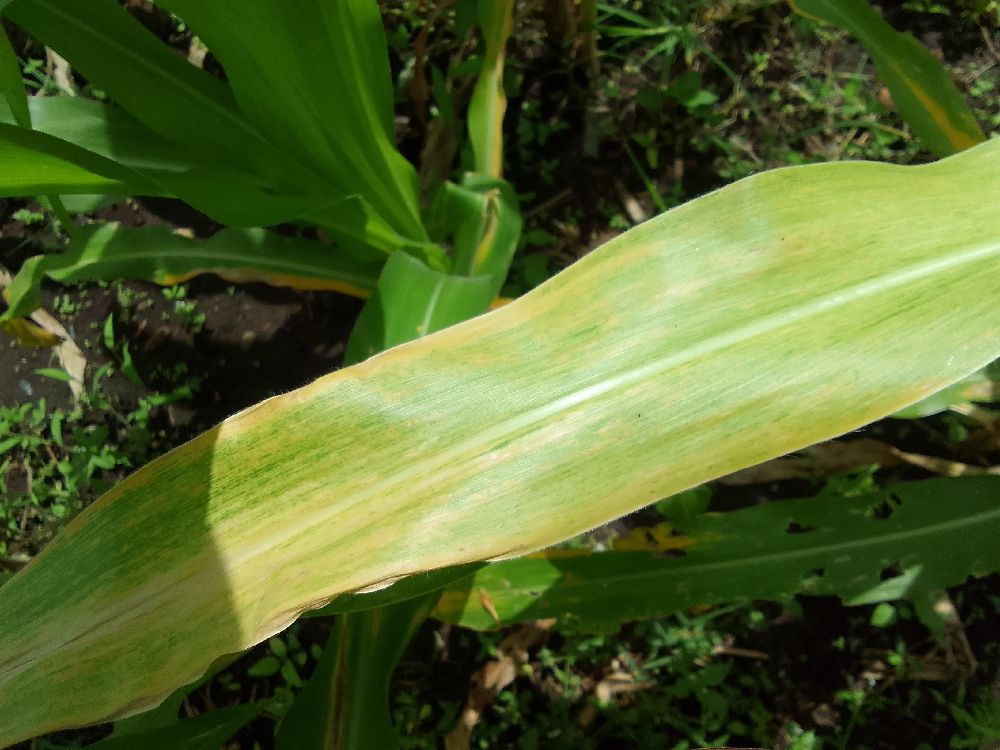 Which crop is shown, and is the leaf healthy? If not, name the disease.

maize, maize lethal necrosis
